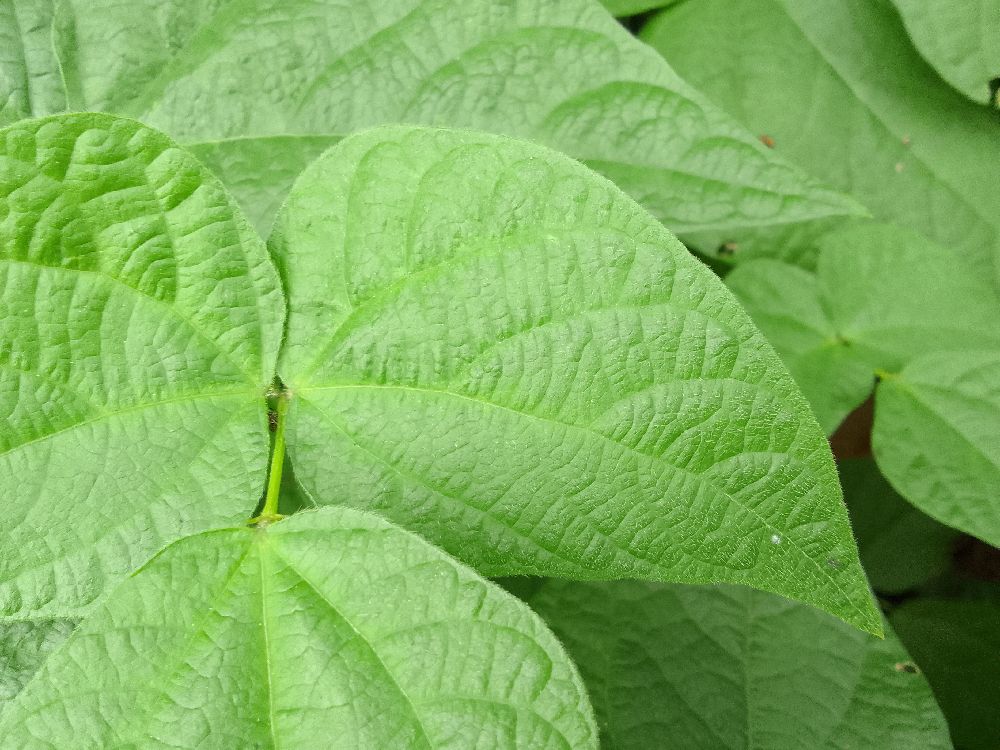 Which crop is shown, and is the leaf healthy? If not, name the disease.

common bean, healthy
